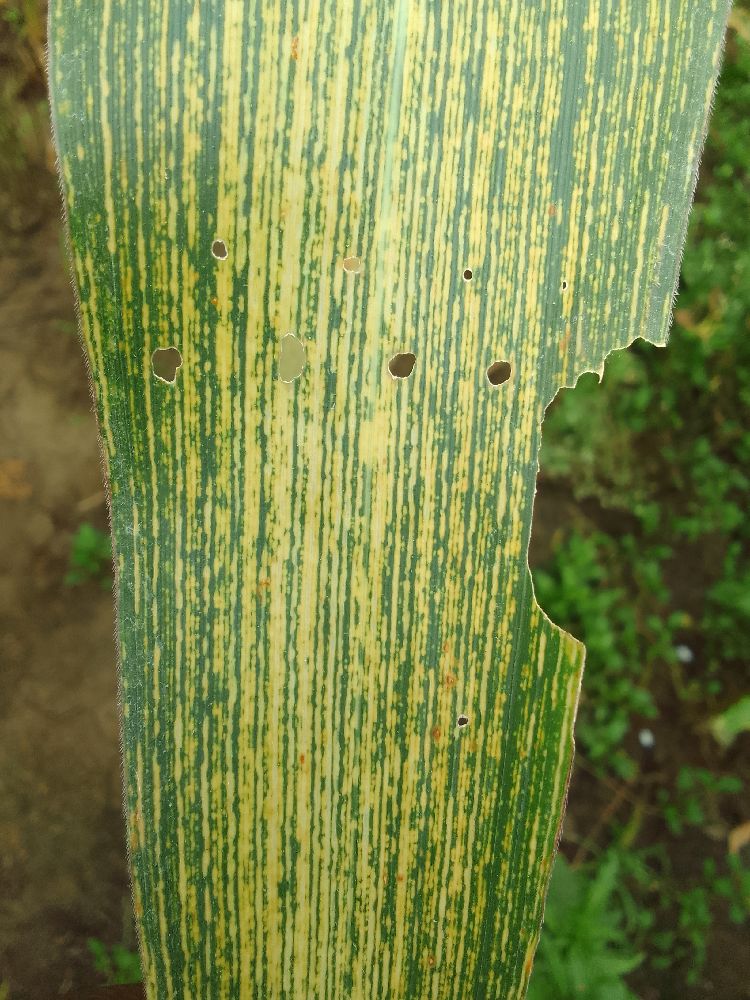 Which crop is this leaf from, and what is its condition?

maize, maize streak virus
